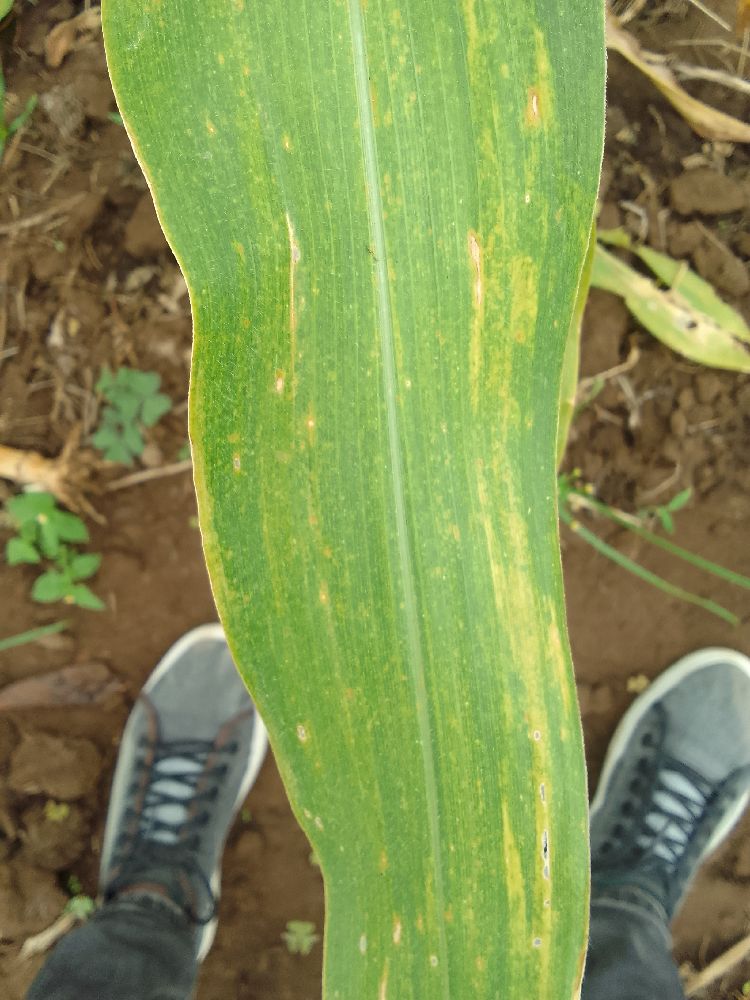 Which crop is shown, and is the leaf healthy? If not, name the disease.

maize, maize lethal necrosis
